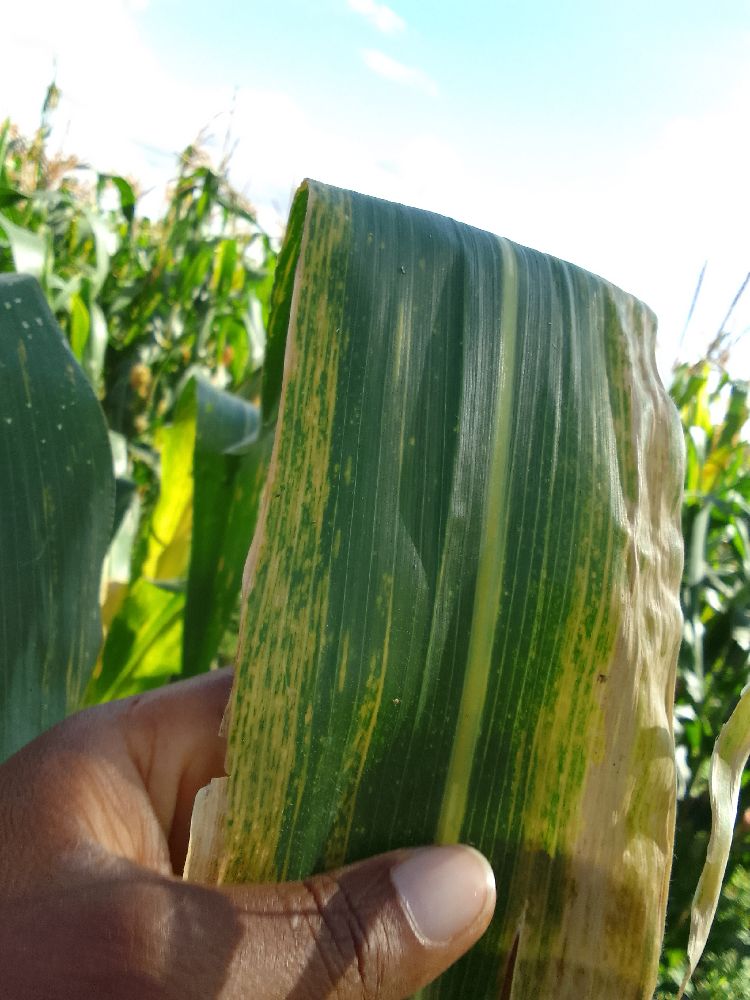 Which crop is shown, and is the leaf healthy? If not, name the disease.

maize, maize lethal necrosis
